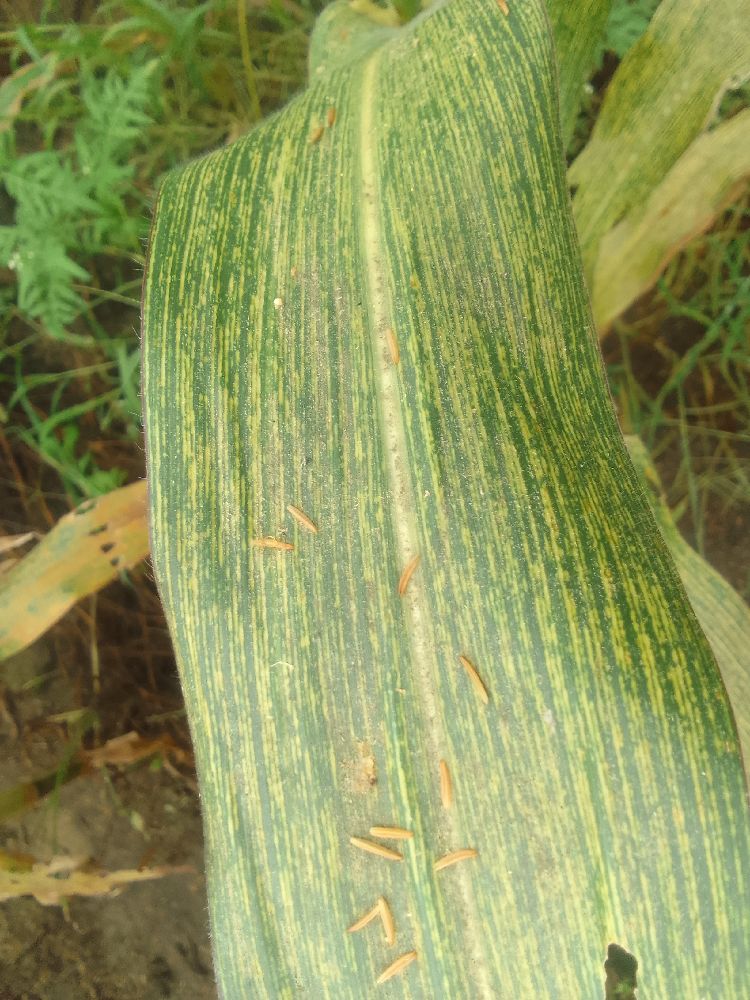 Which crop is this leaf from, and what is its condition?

maize, maize streak virus
